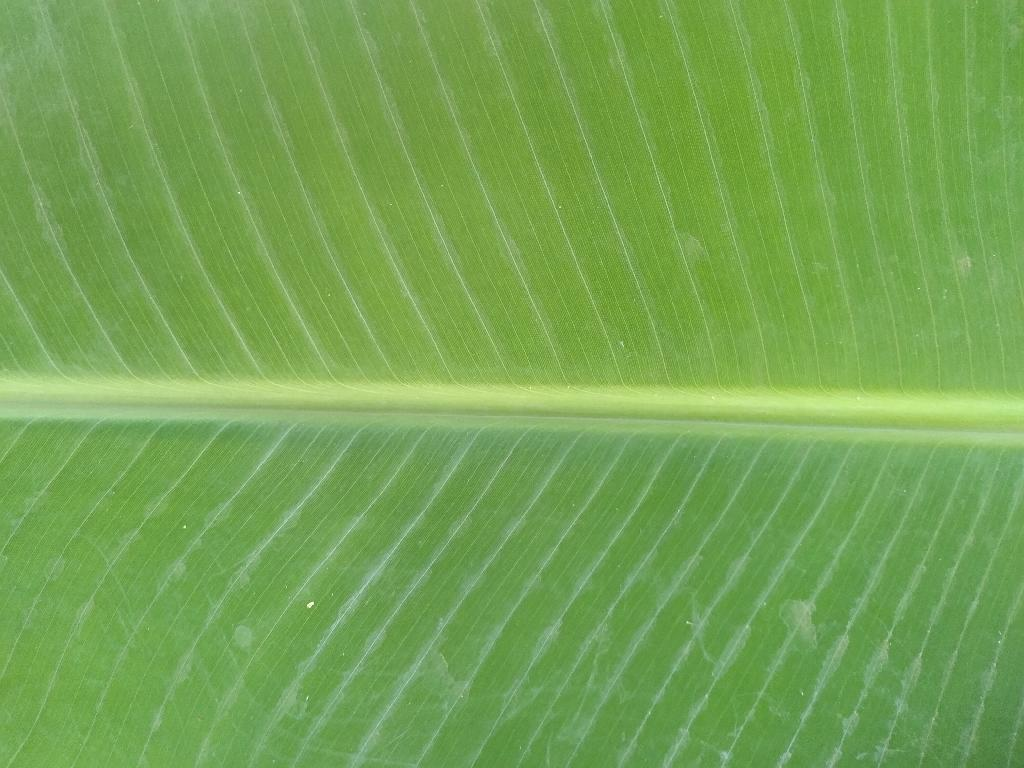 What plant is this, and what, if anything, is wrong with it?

banana, healthy
